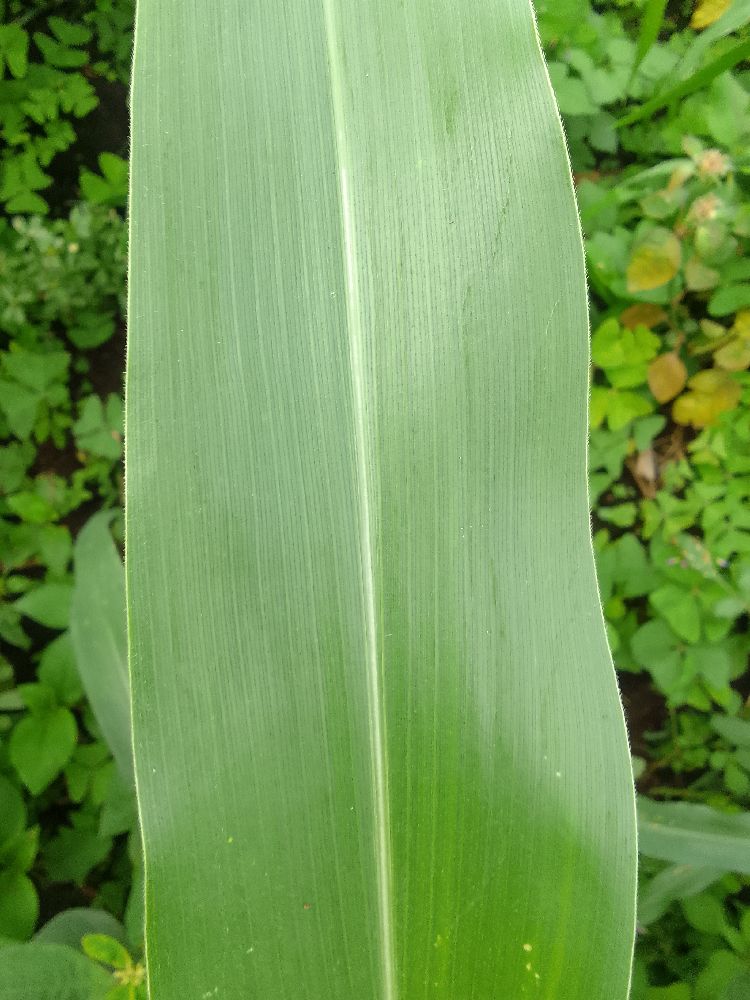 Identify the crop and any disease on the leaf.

maize, healthy
